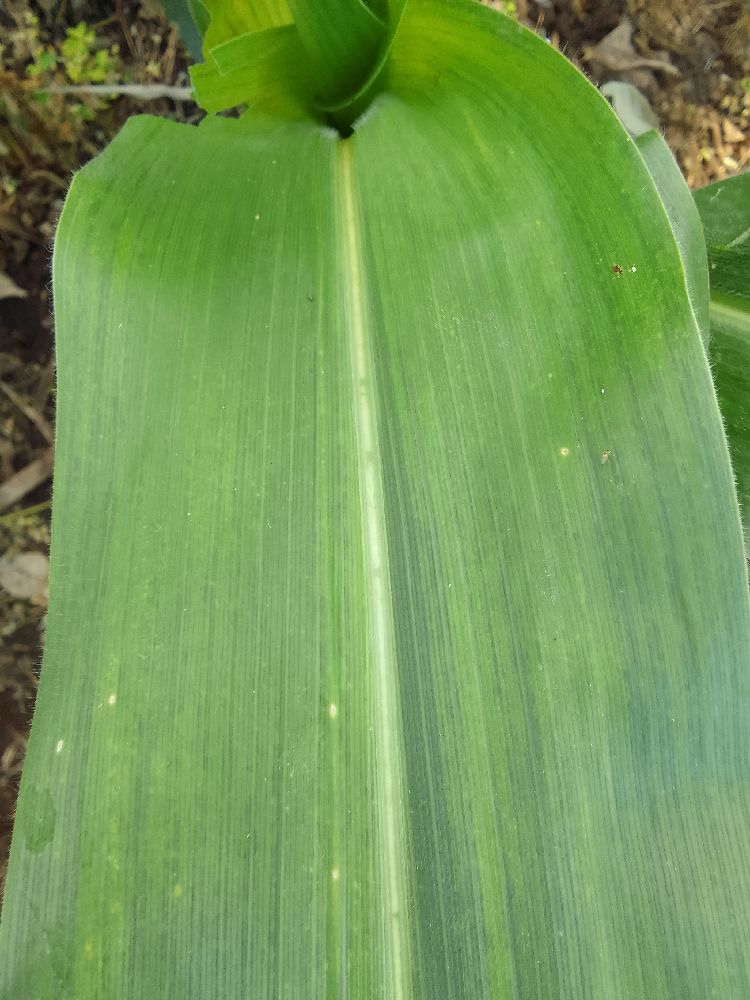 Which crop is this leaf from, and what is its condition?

maize, healthy
